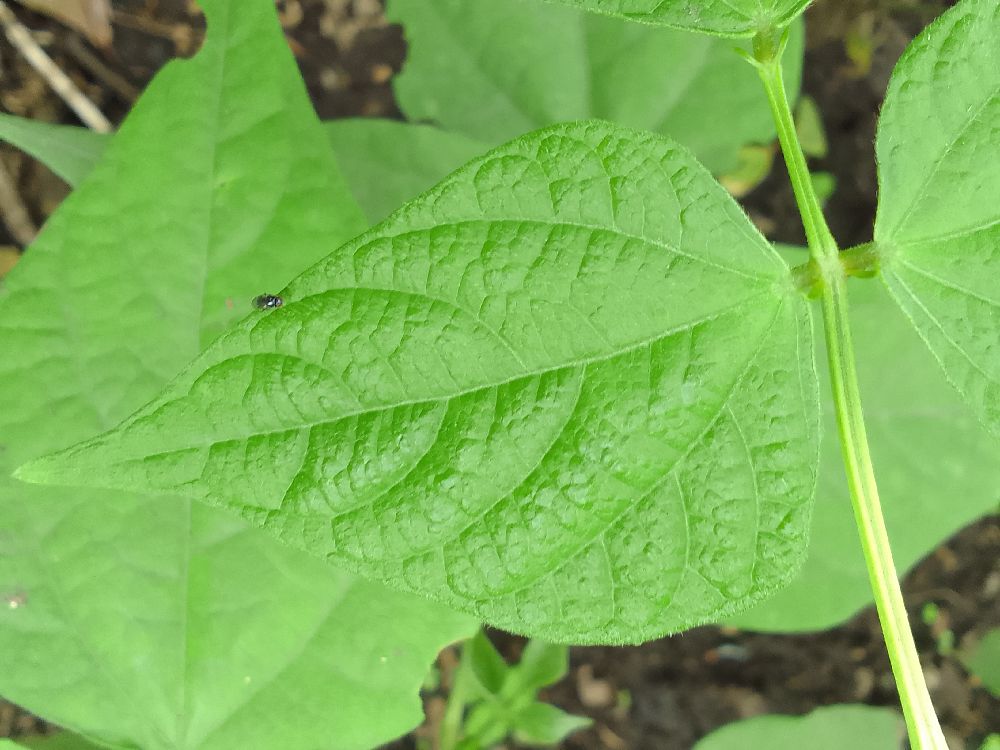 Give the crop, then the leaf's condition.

common bean, healthy
